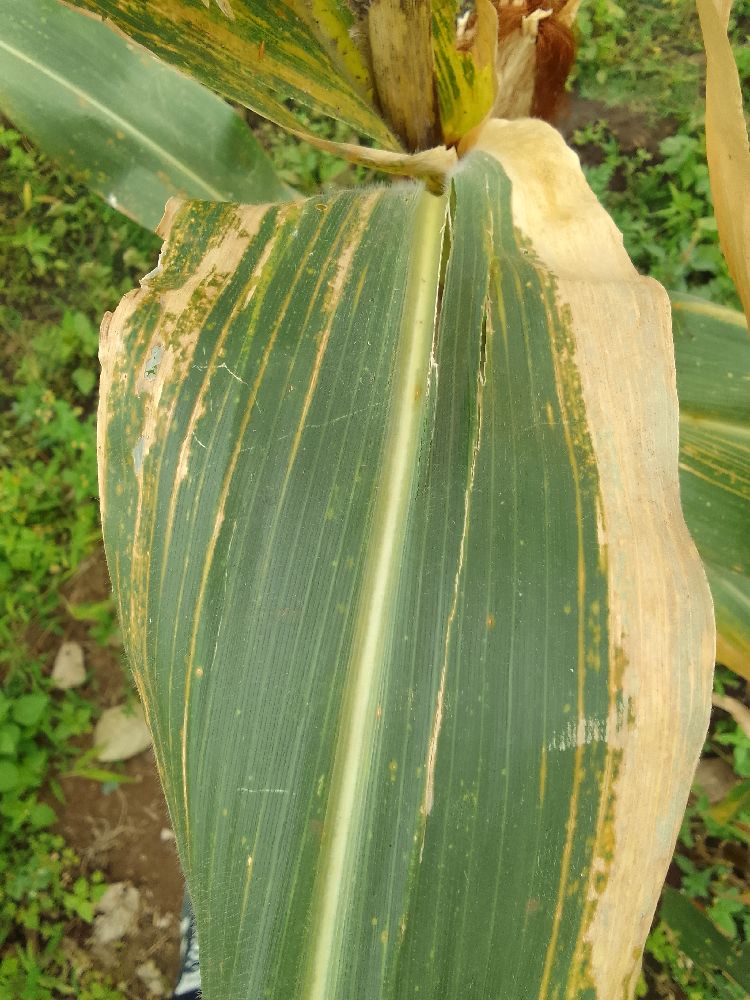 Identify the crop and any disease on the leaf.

maize, maize lethal necrosis
